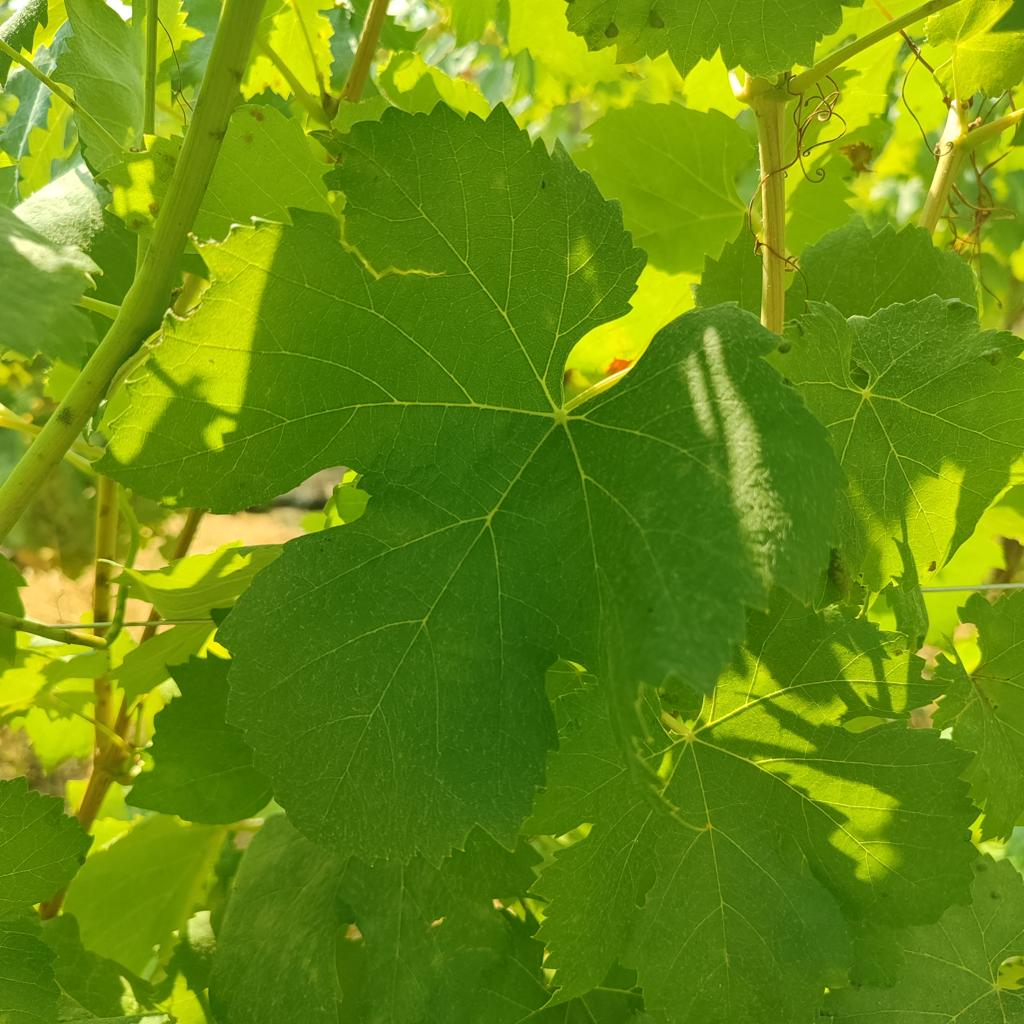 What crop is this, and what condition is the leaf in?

grapevine, healthy
